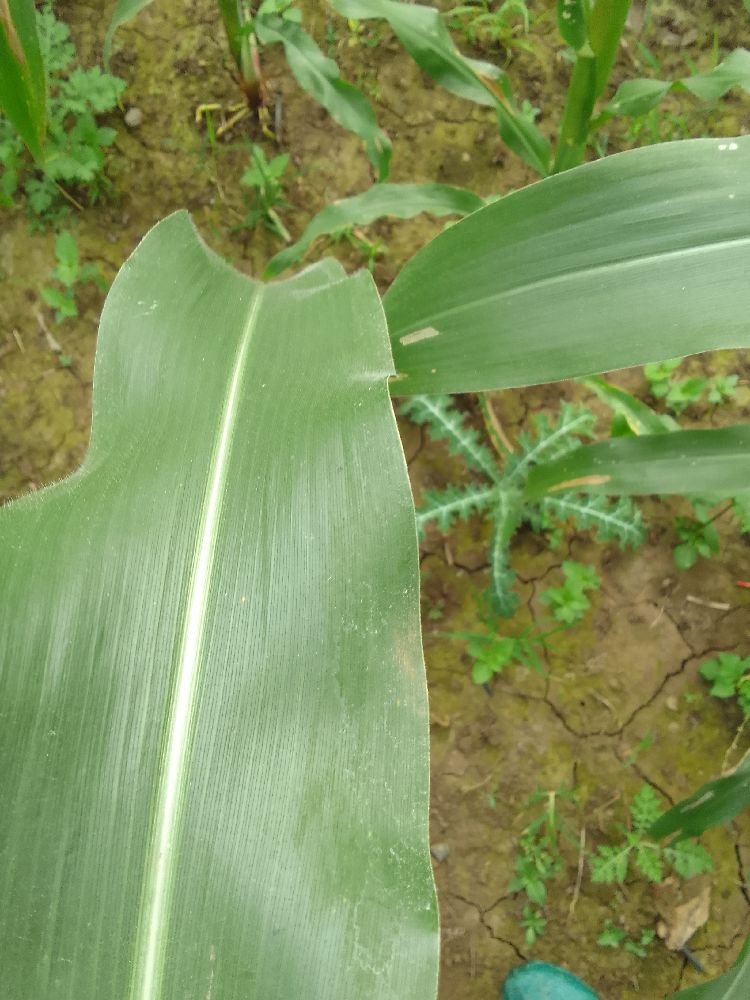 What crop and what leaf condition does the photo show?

maize, healthy
